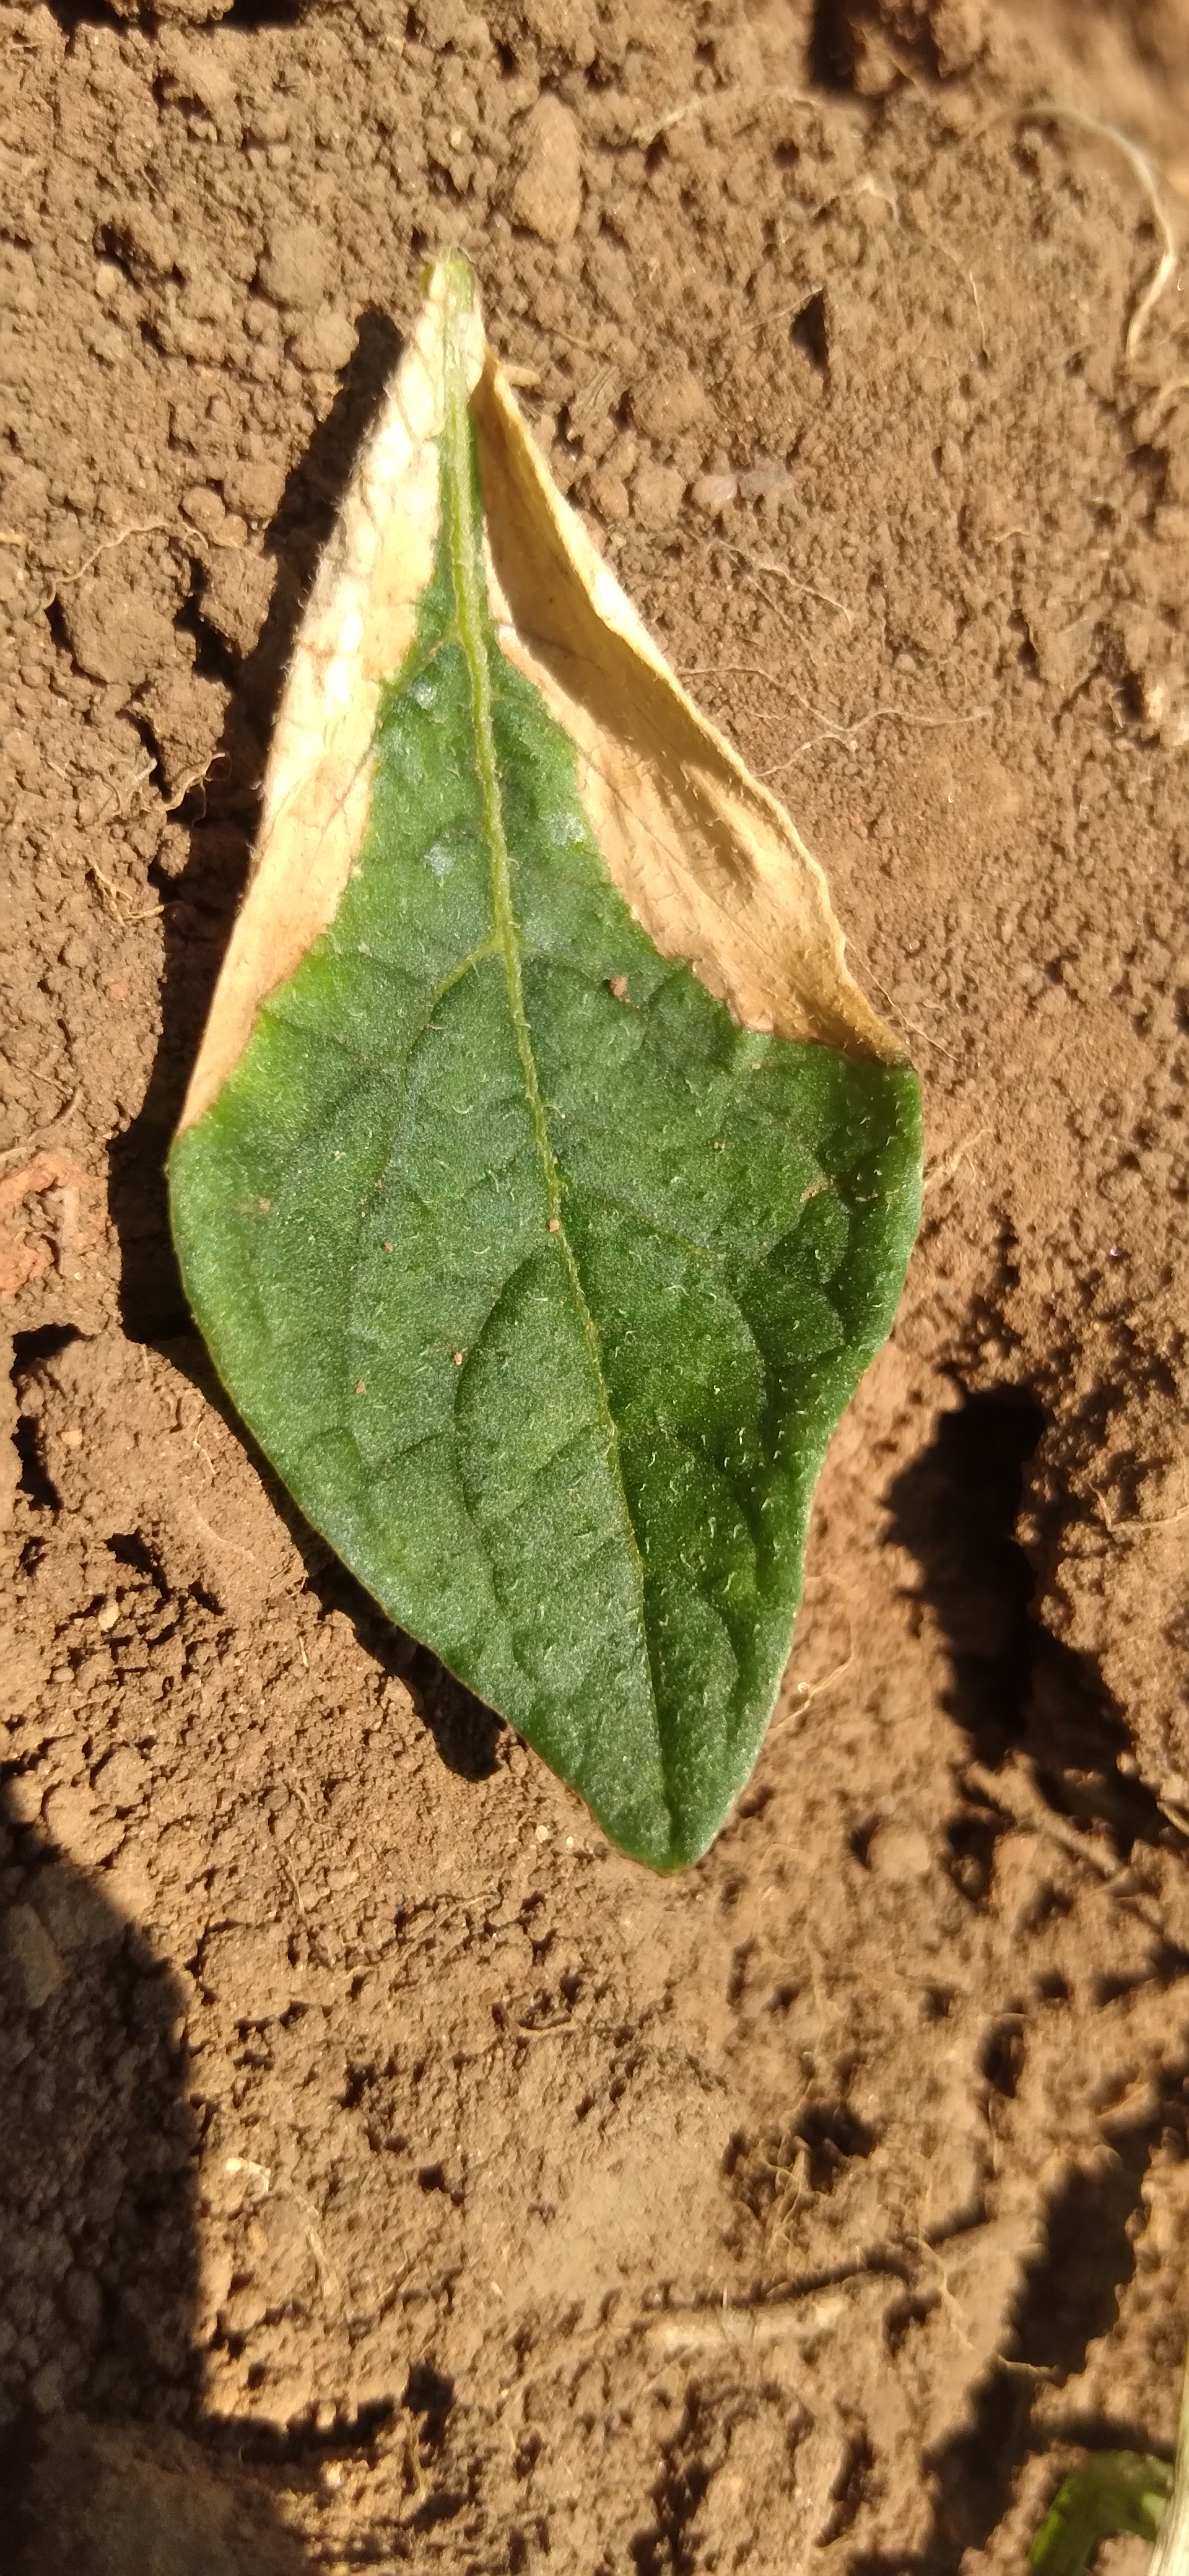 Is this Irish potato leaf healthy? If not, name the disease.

early blight
